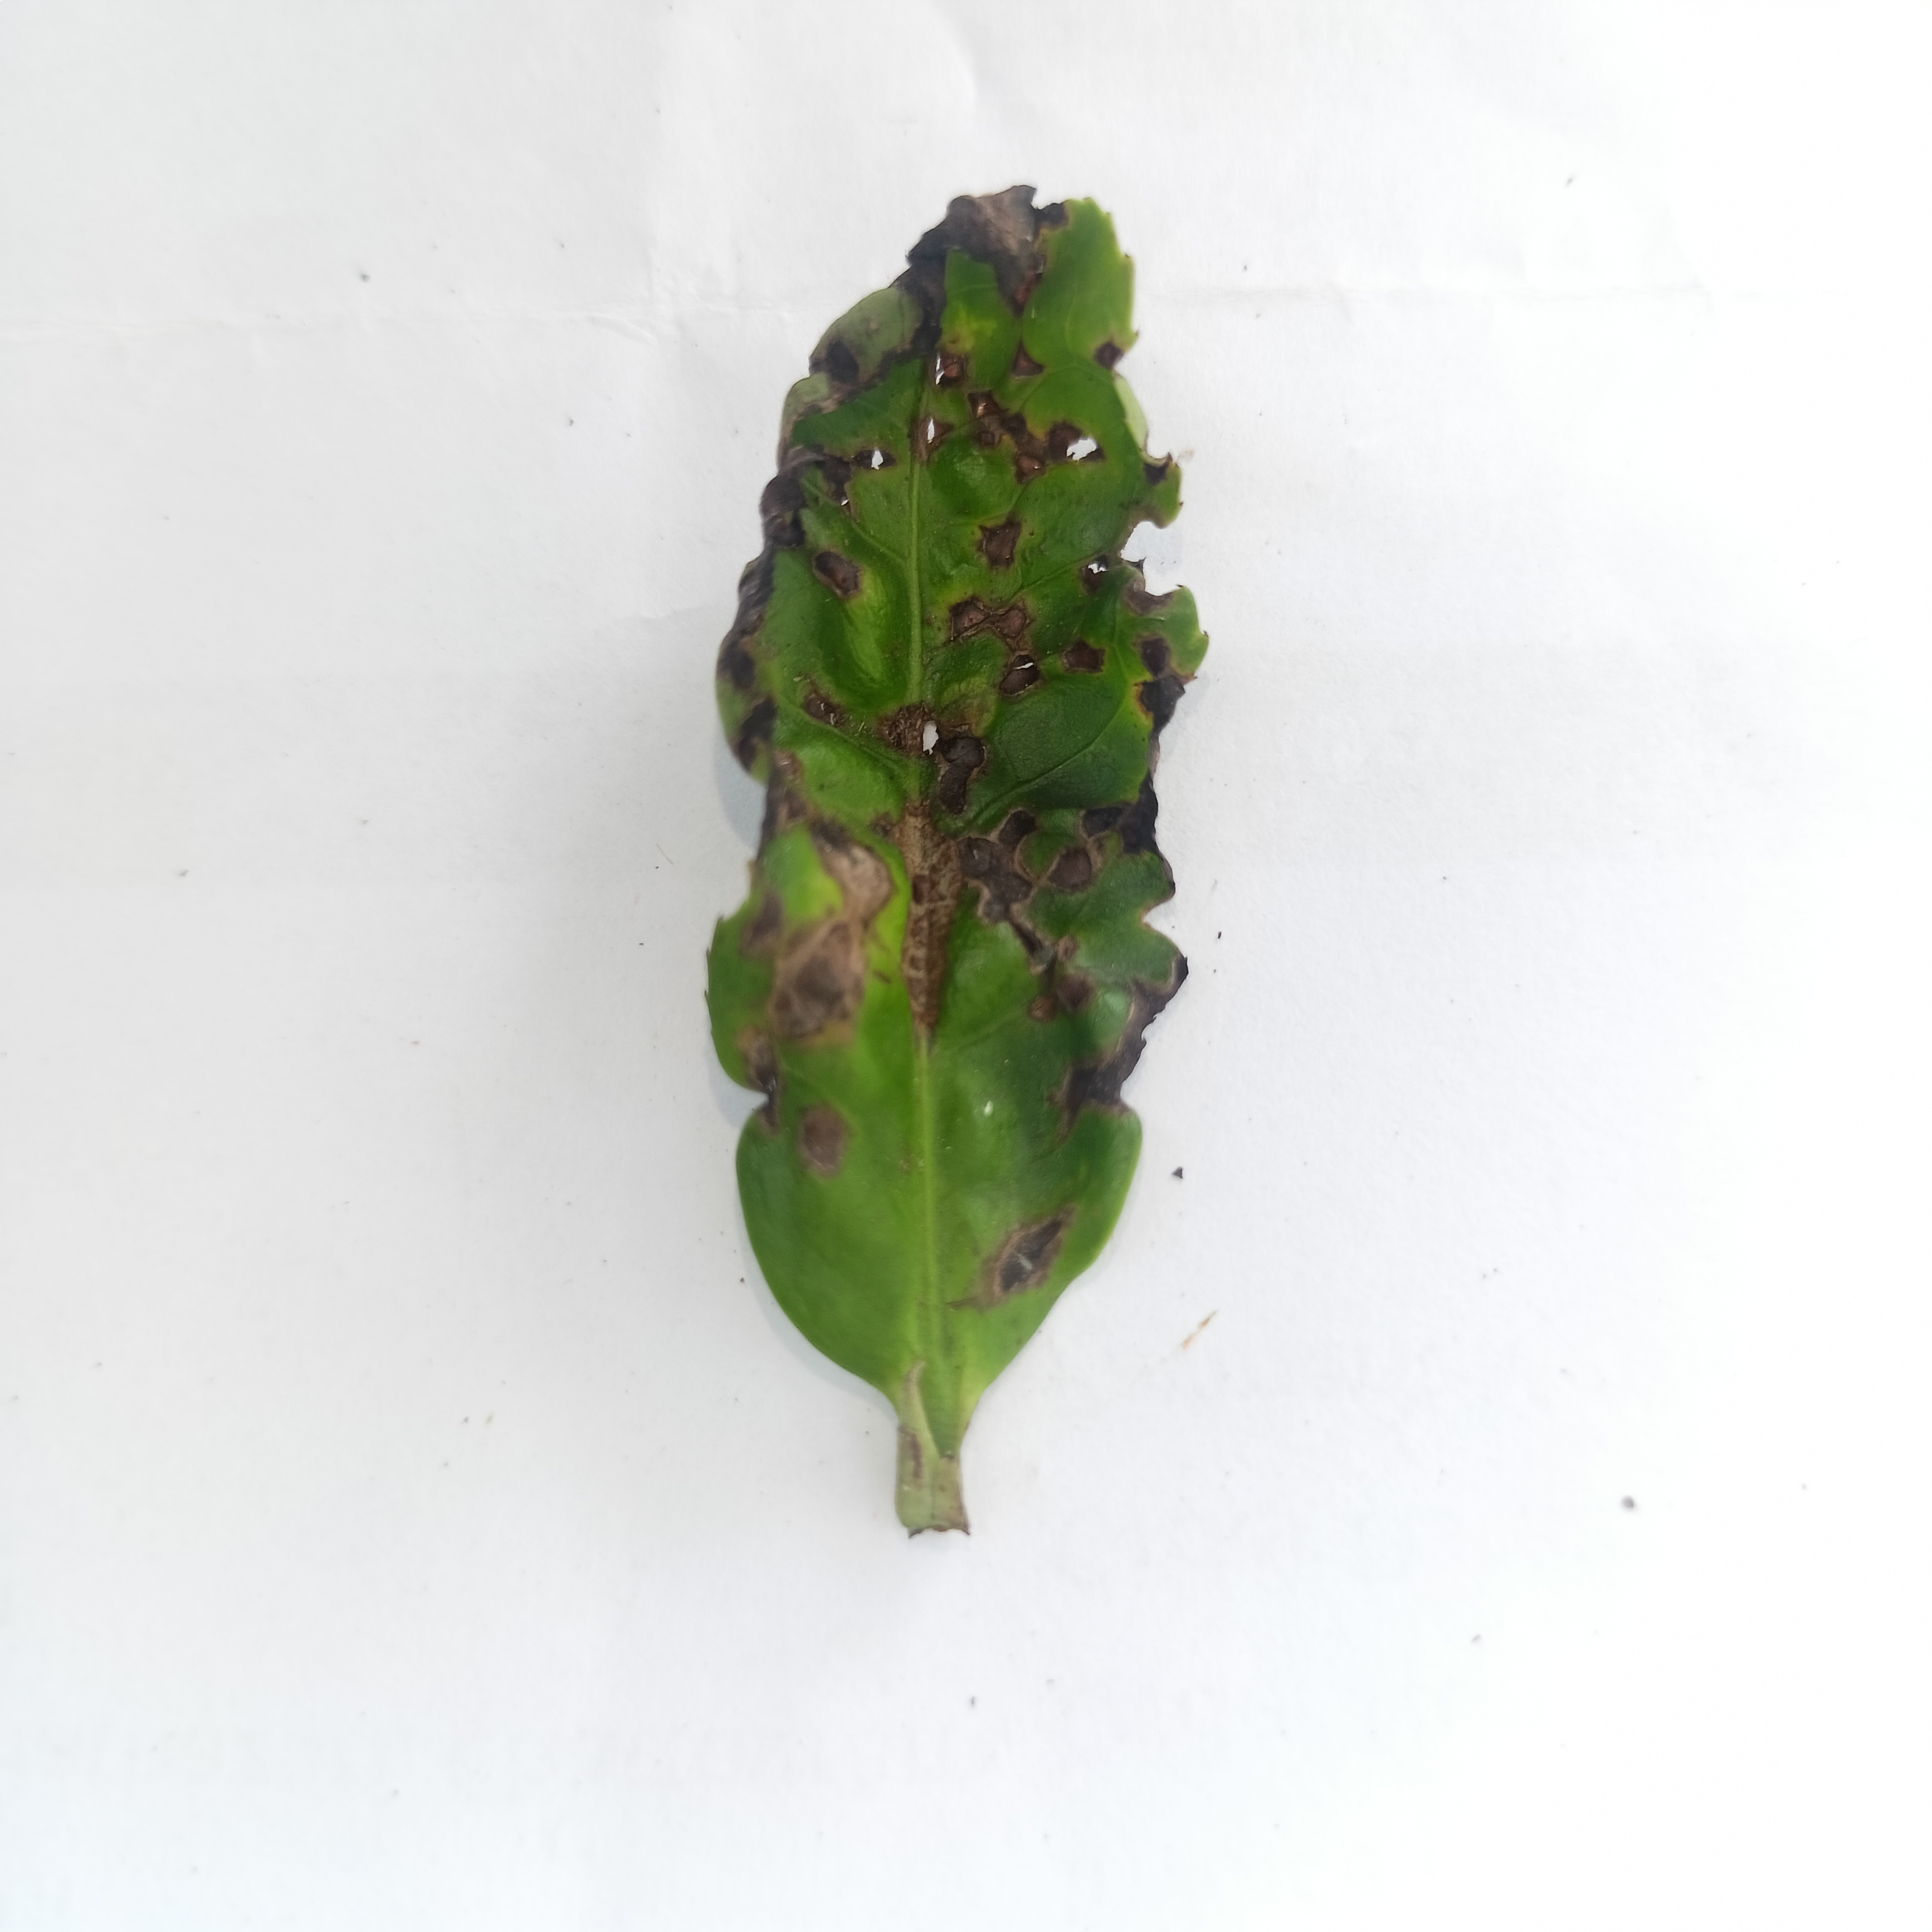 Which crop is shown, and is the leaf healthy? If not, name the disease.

tea, helopeltis
